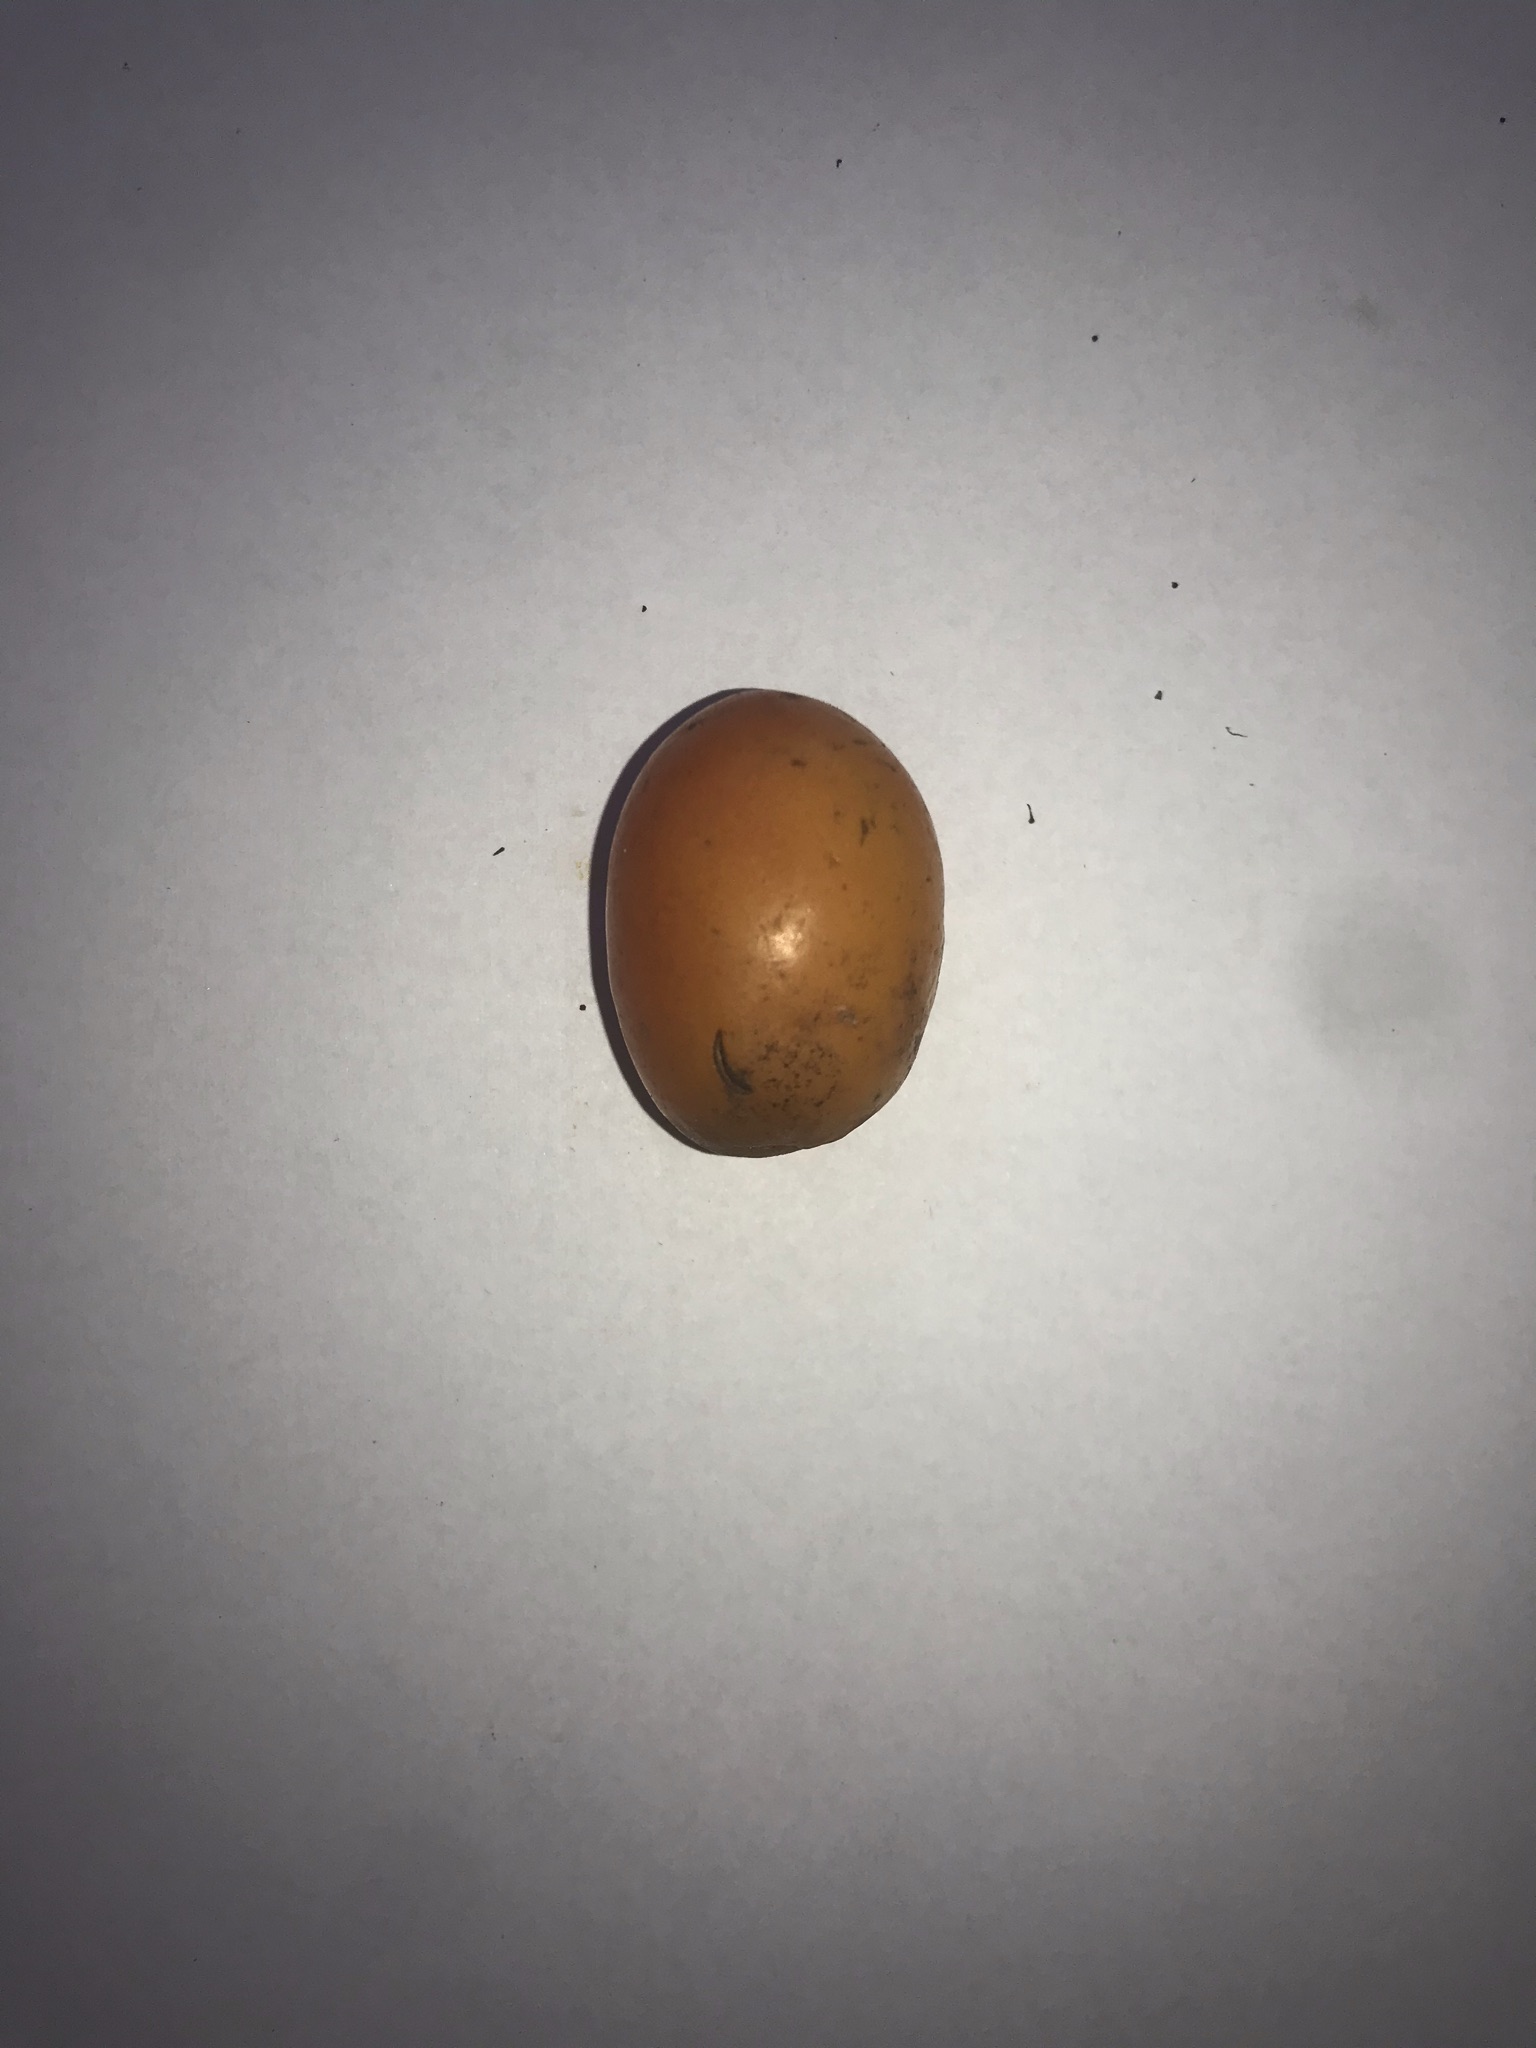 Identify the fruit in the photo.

siriguela
